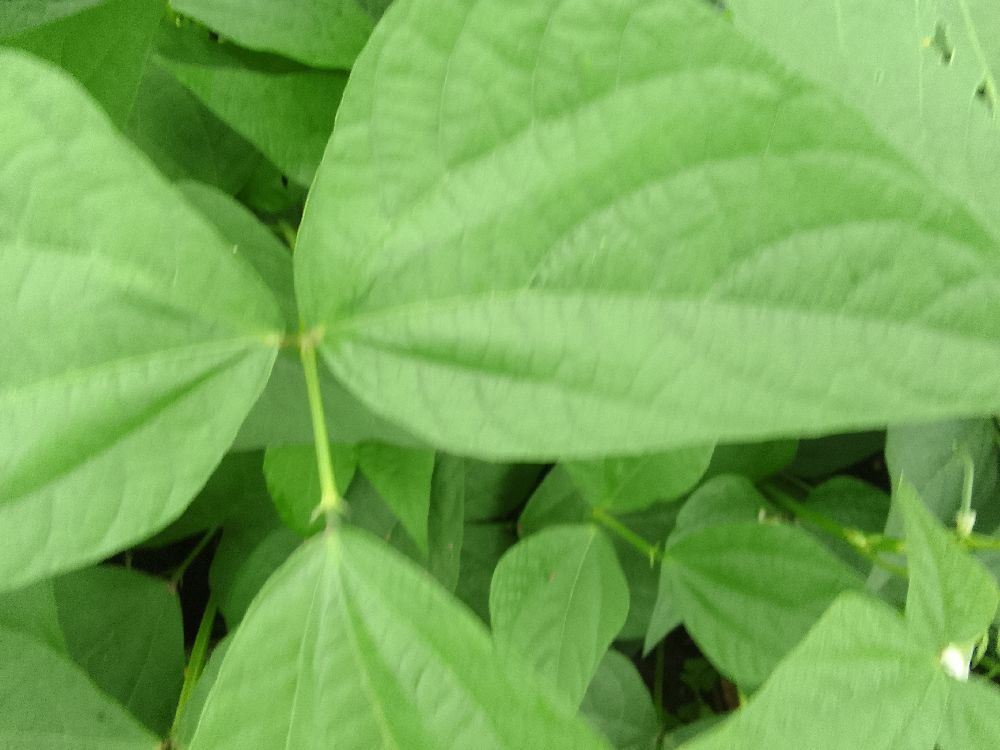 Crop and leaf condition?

common bean, healthy
